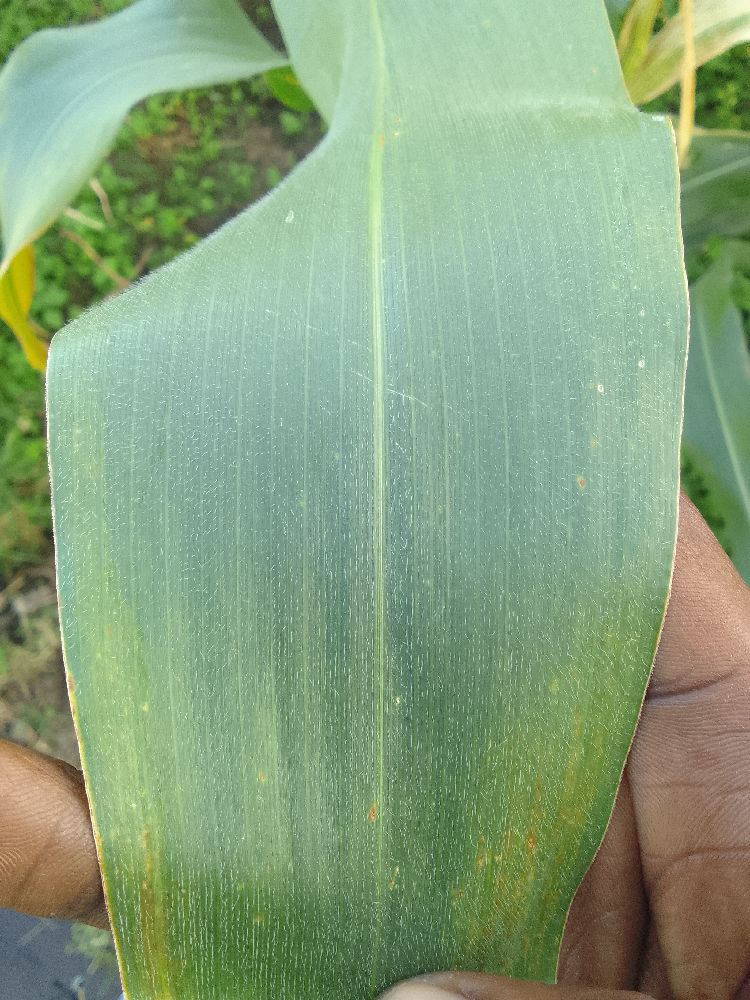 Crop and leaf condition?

maize, healthy
